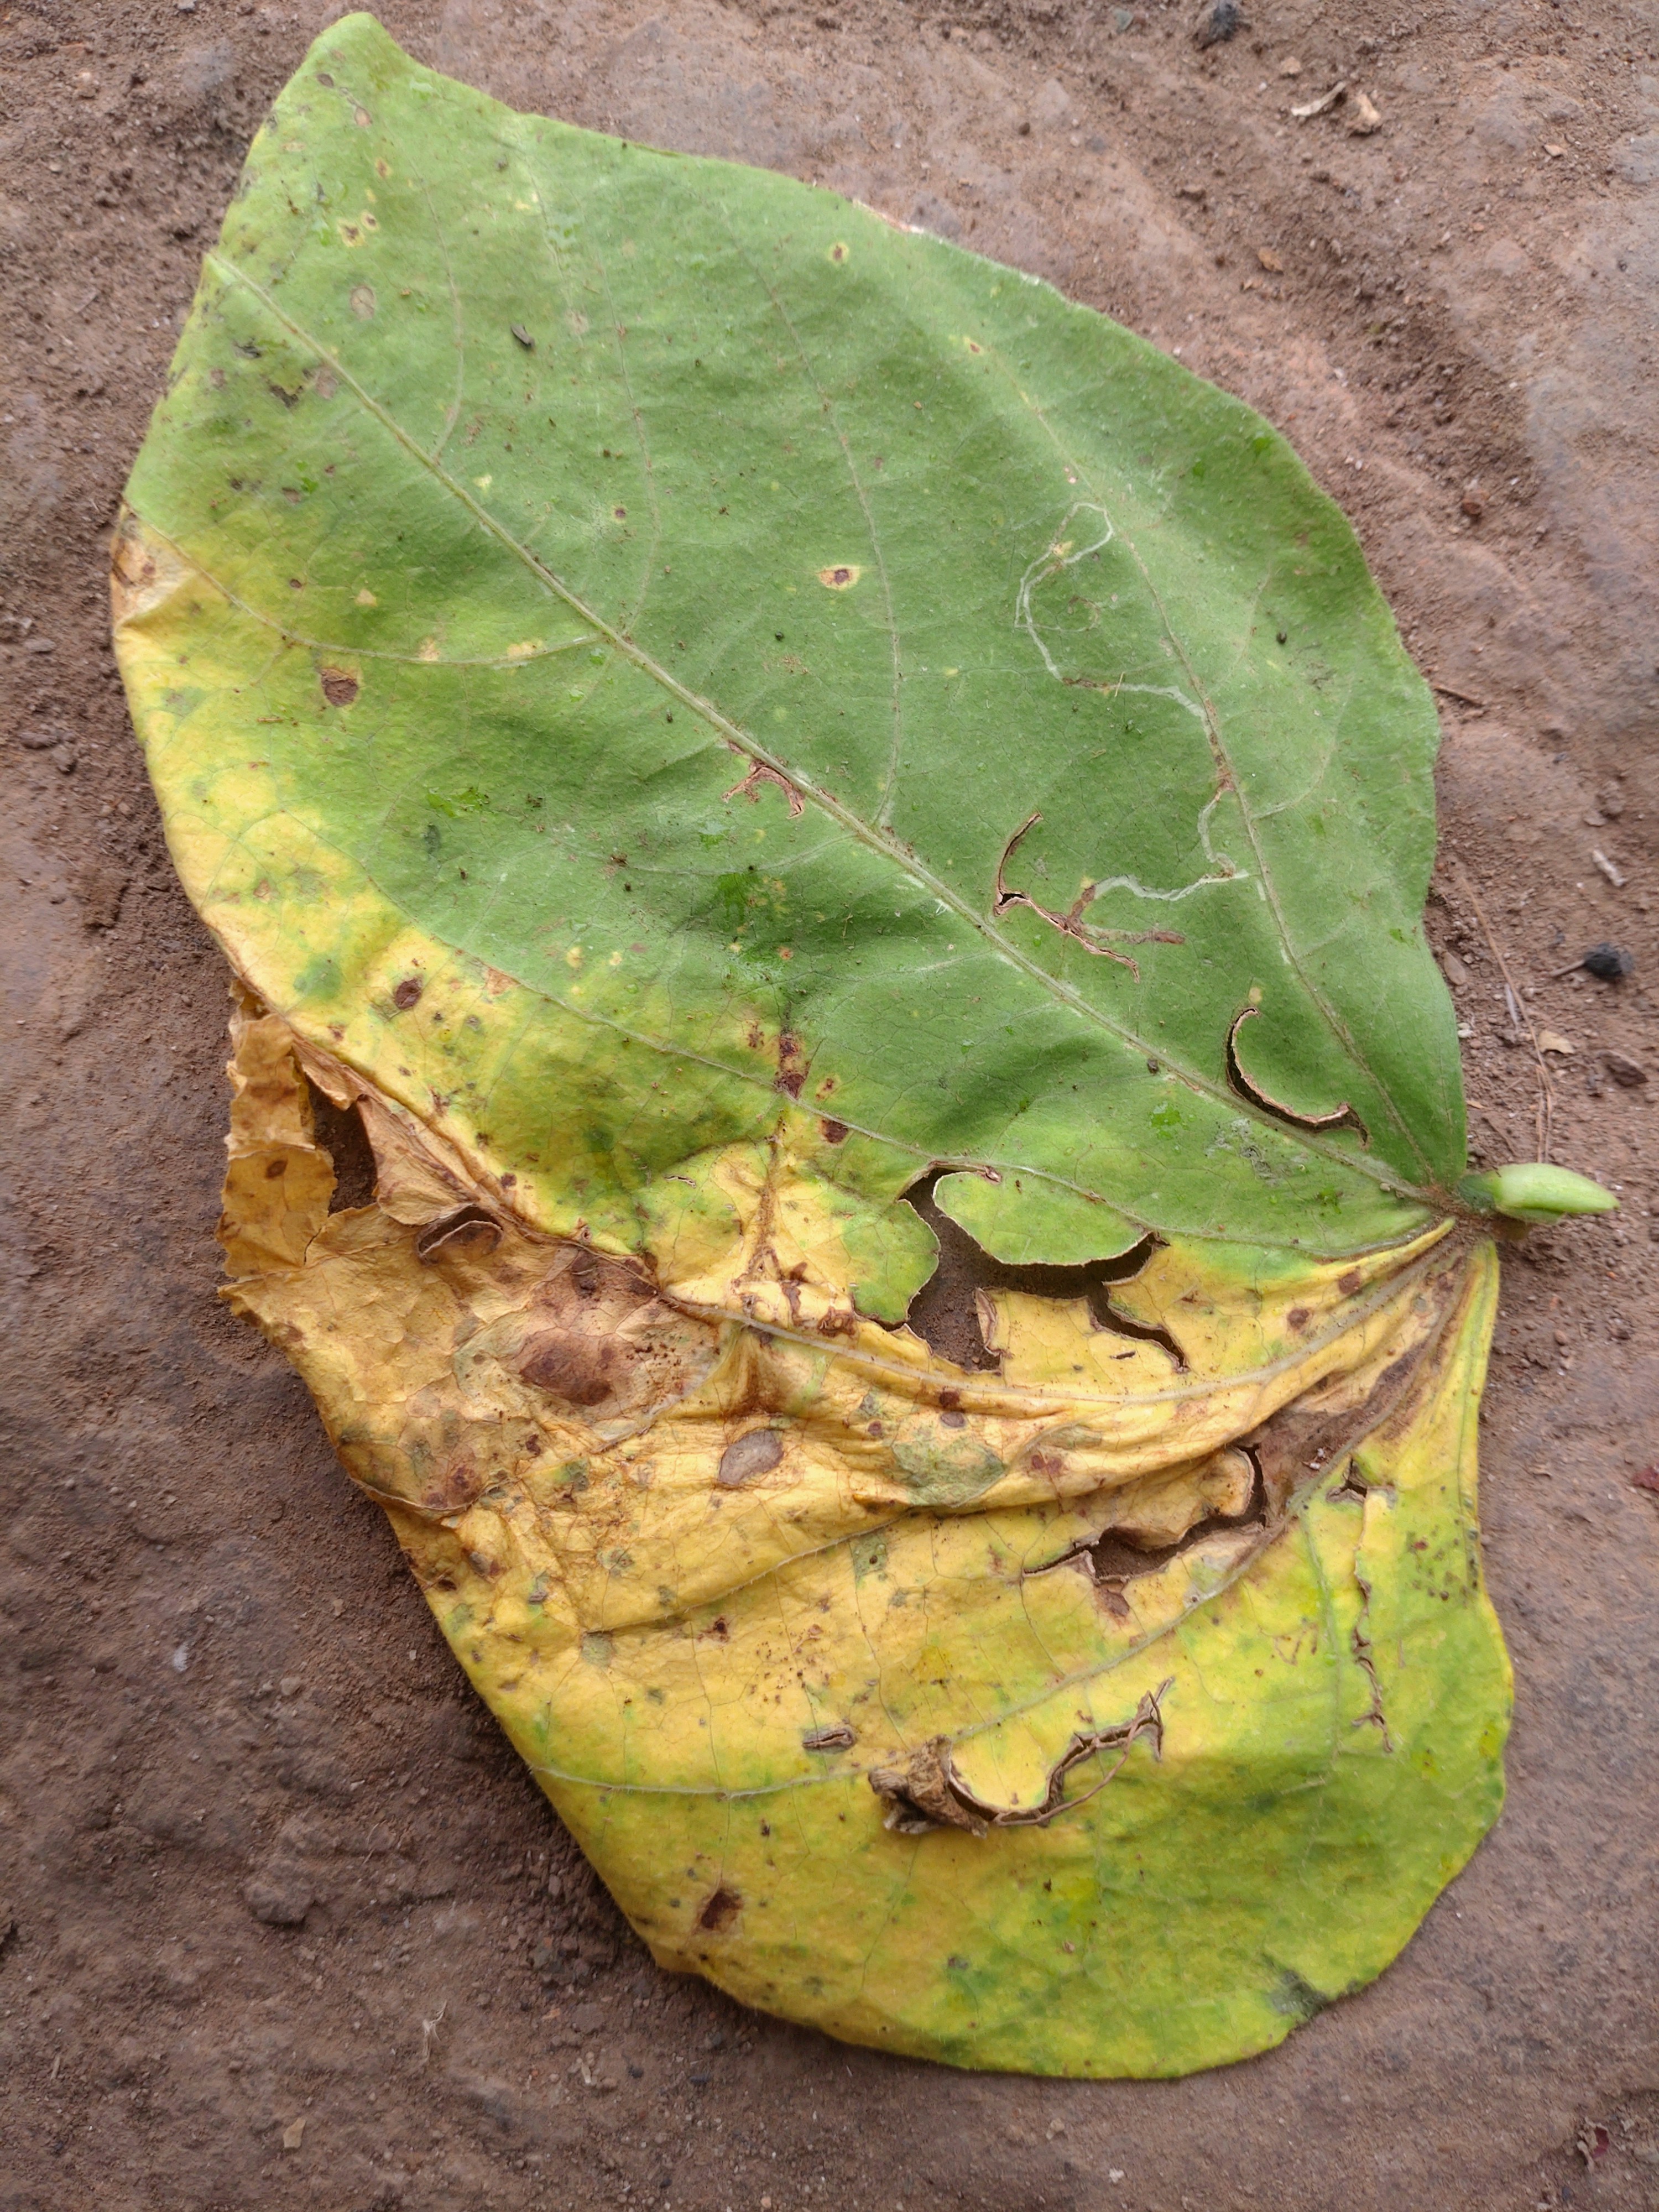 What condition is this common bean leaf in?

anthracnose
